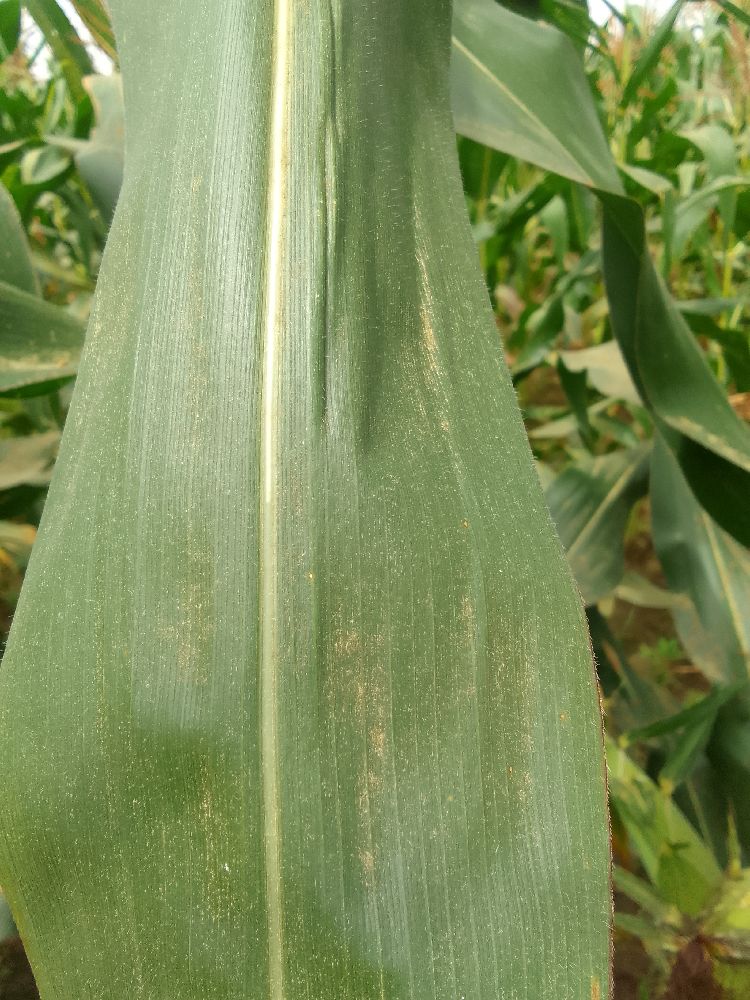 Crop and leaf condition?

maize, healthy
